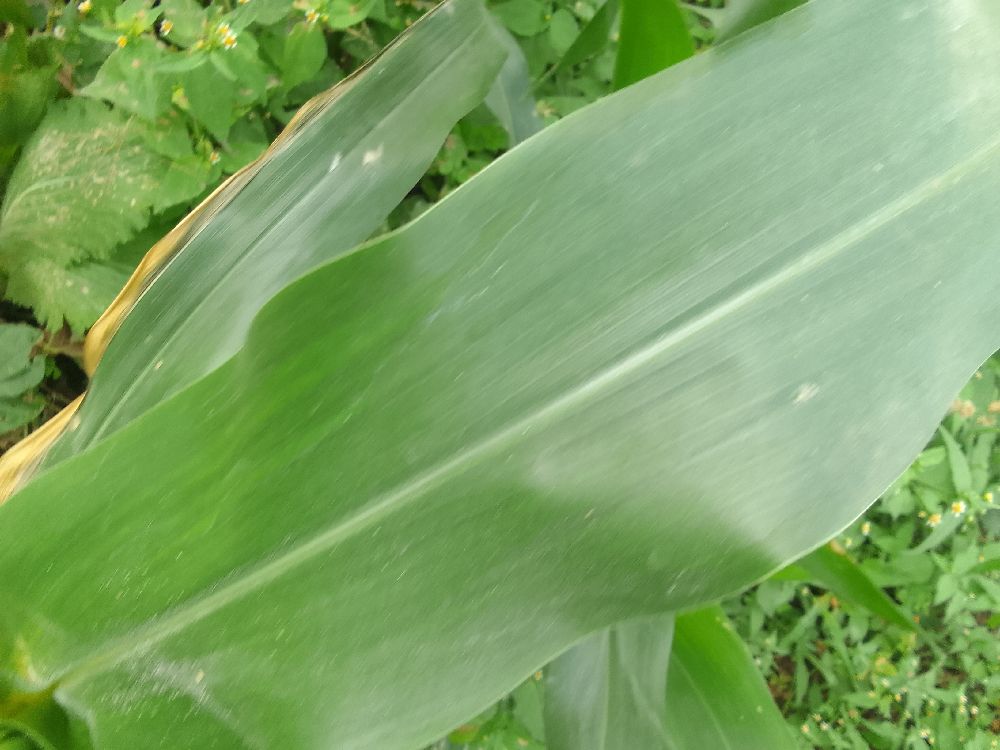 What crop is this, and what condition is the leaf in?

maize, healthy
